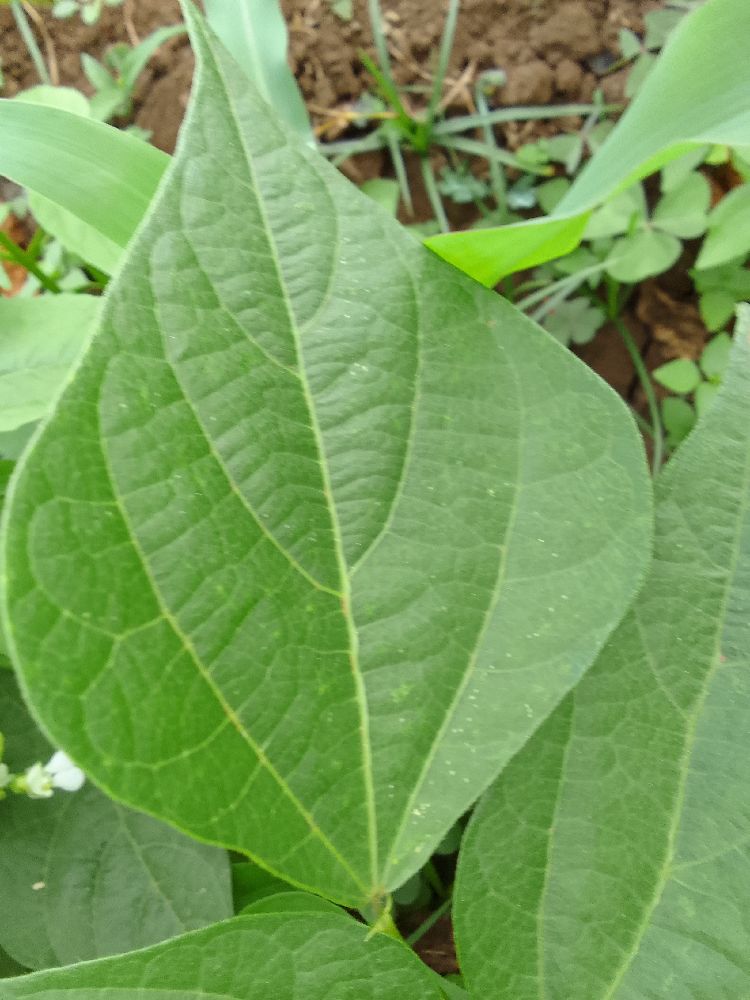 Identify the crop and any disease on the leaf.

common bean, healthy
